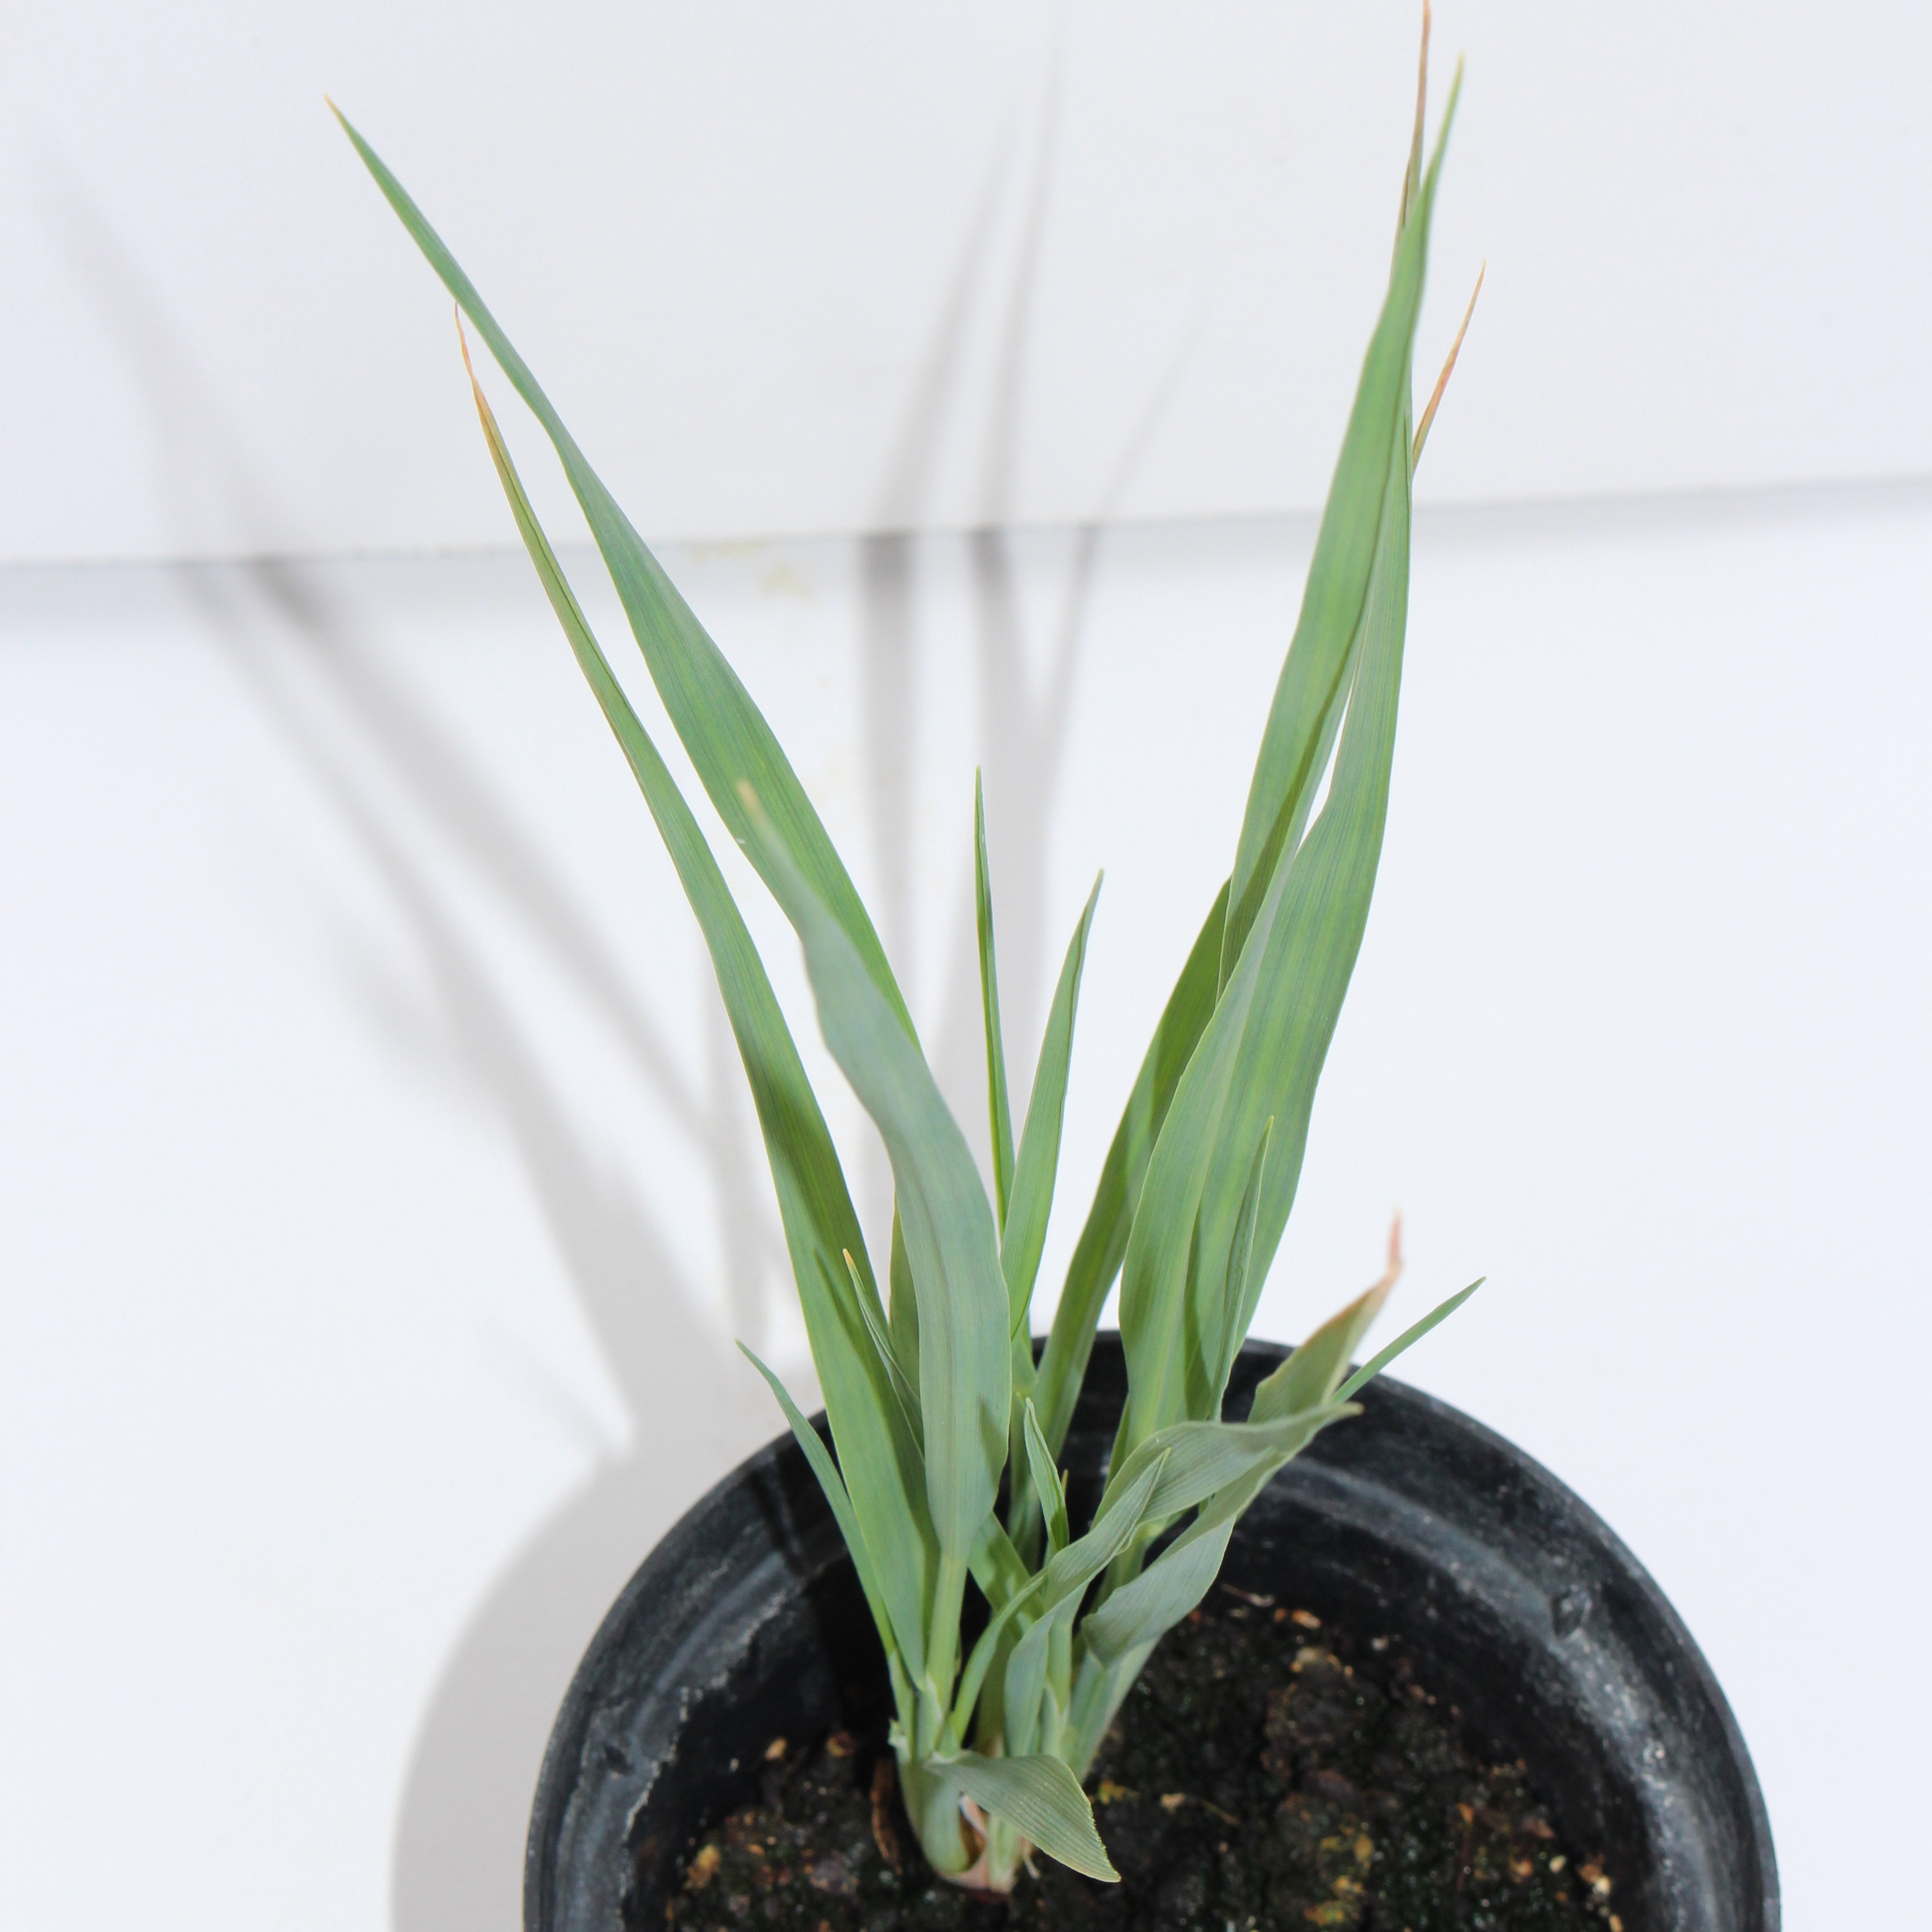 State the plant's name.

Avena sterilis
